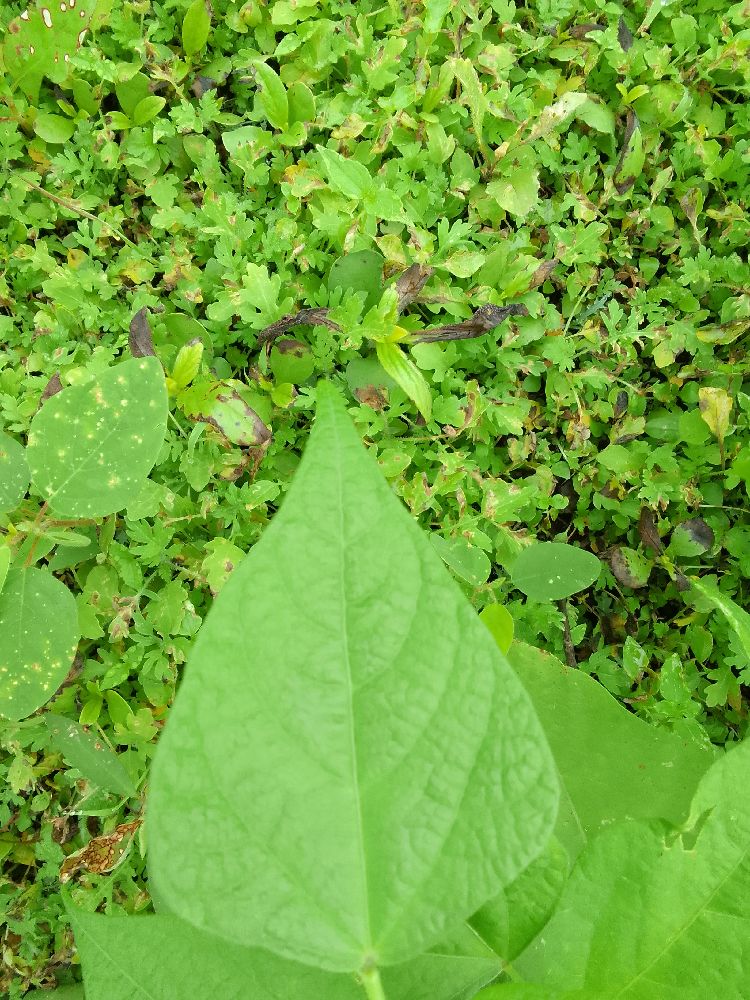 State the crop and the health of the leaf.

common bean, healthy
